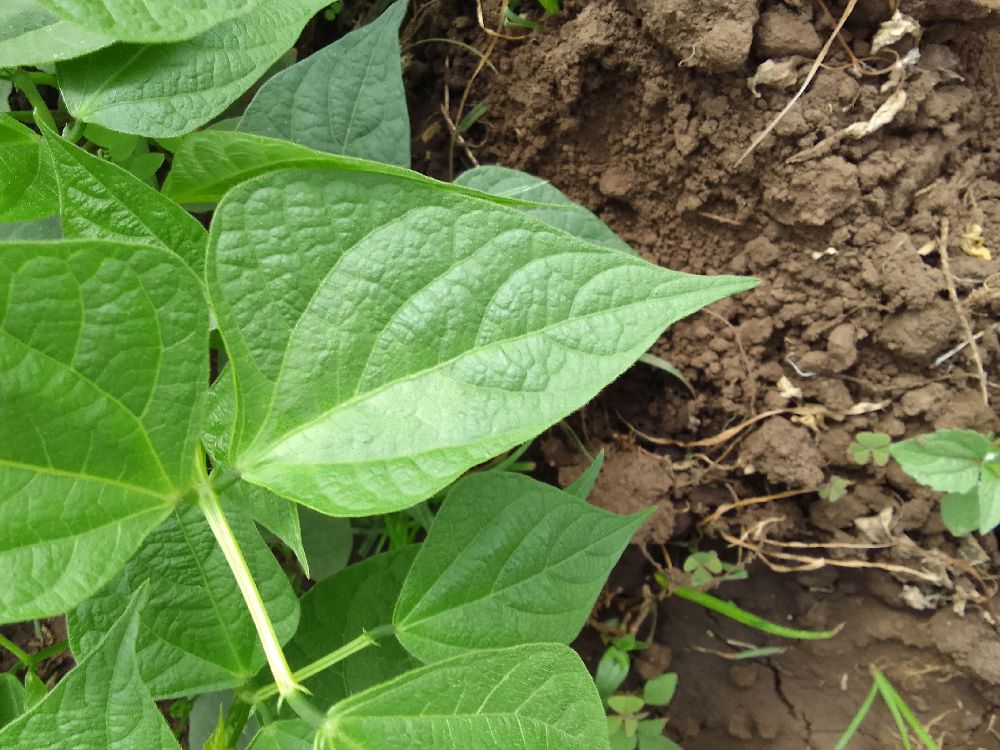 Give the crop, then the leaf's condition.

common bean, healthy
